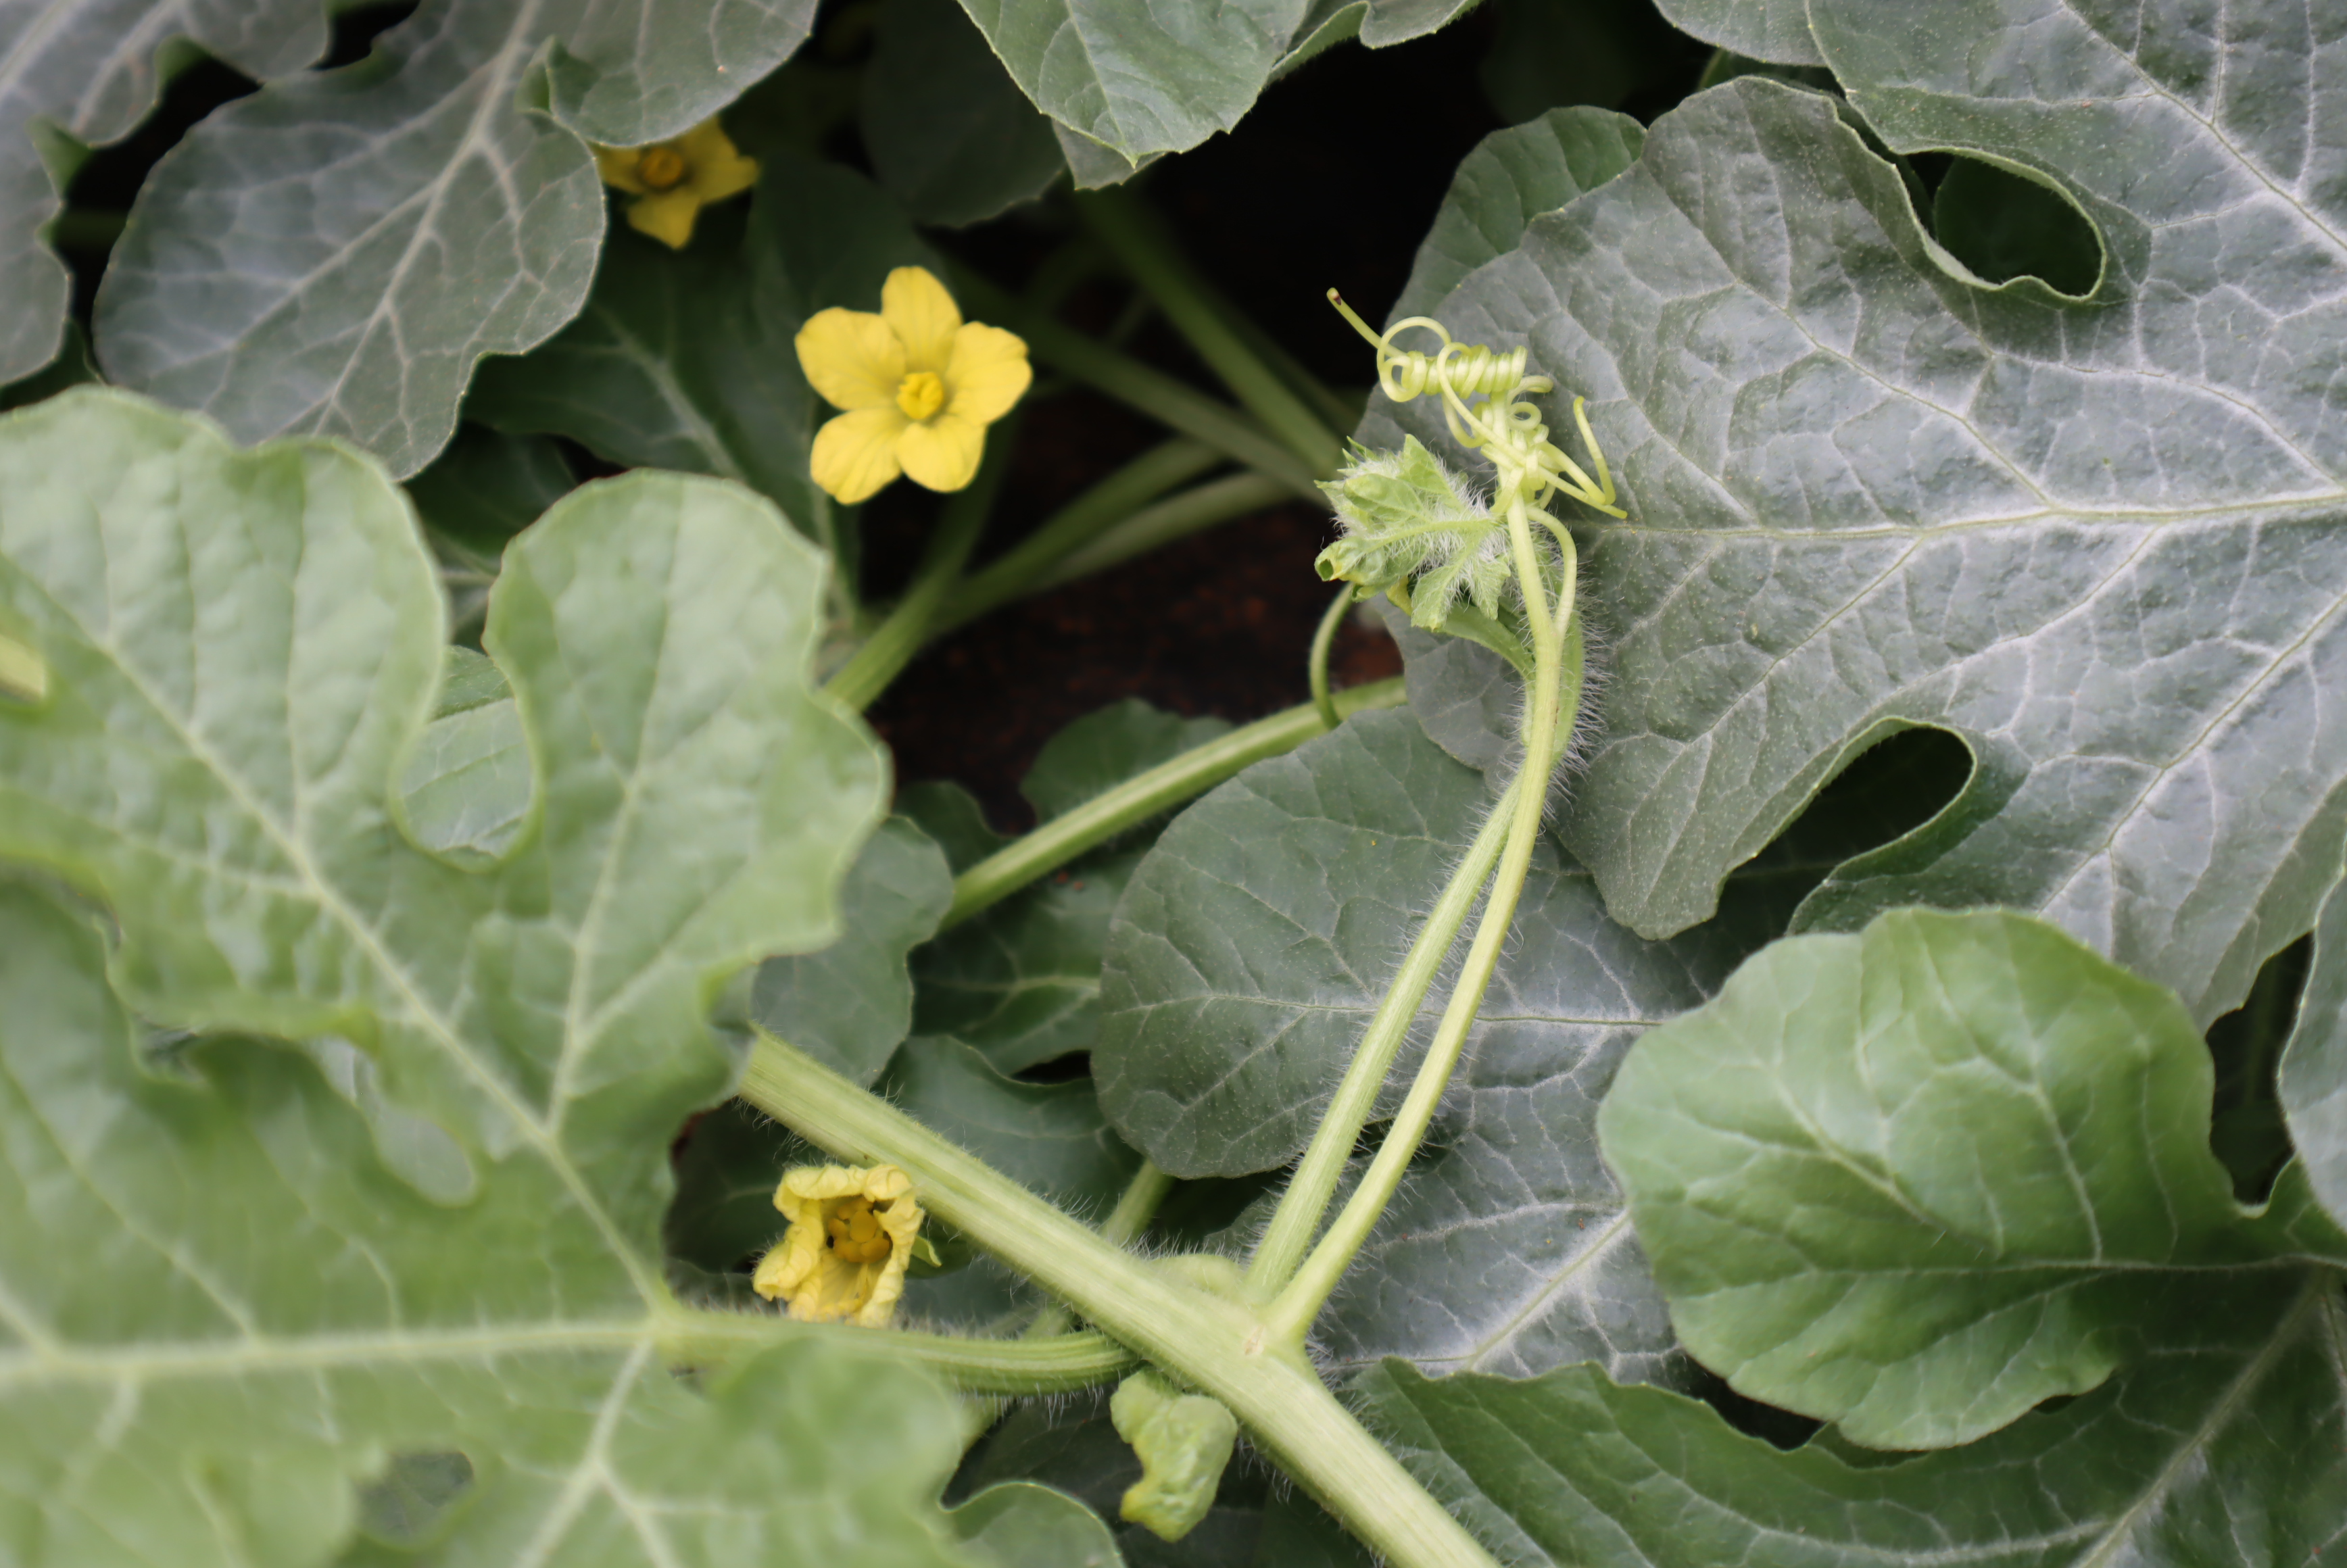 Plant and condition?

watermelon, healthy
